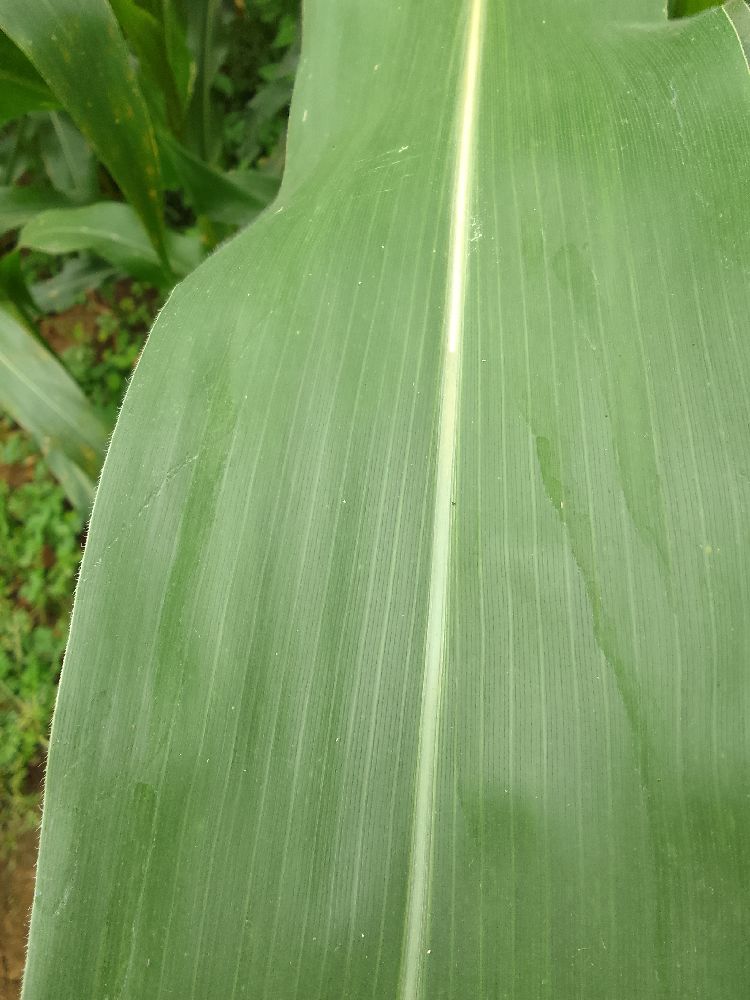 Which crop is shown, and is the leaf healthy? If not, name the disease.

maize, healthy
